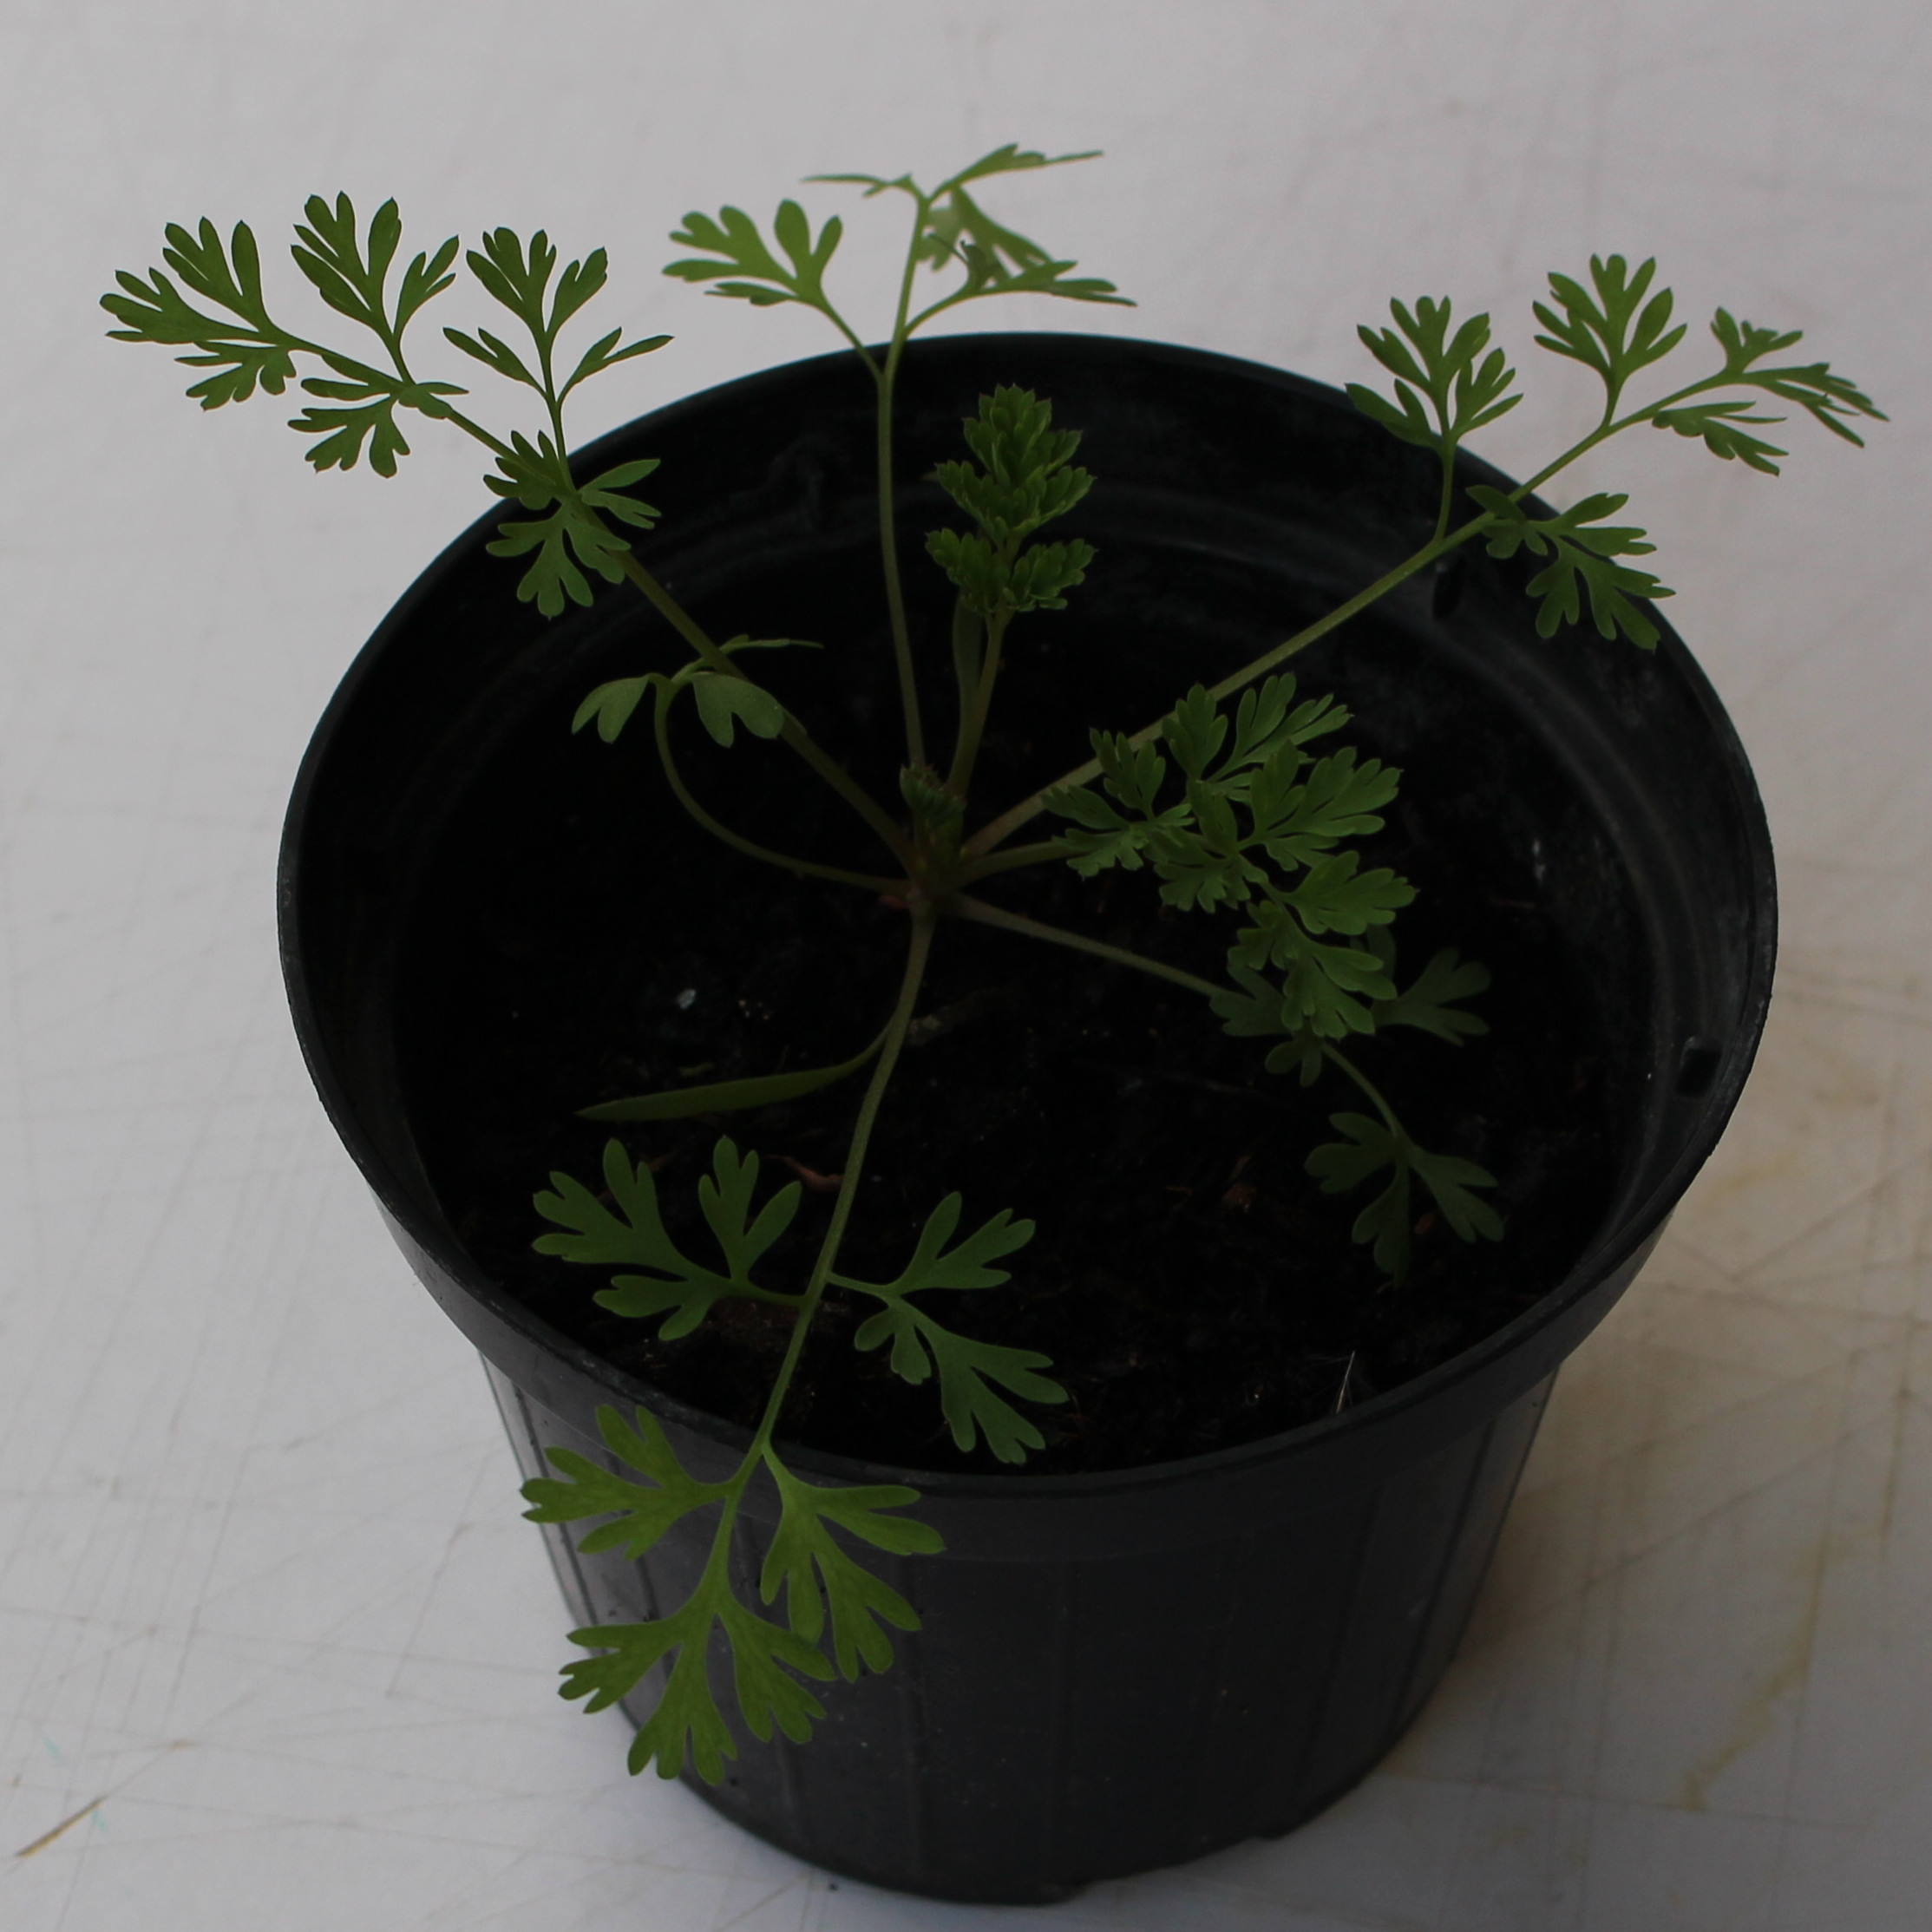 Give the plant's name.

Fumaria officinalis
